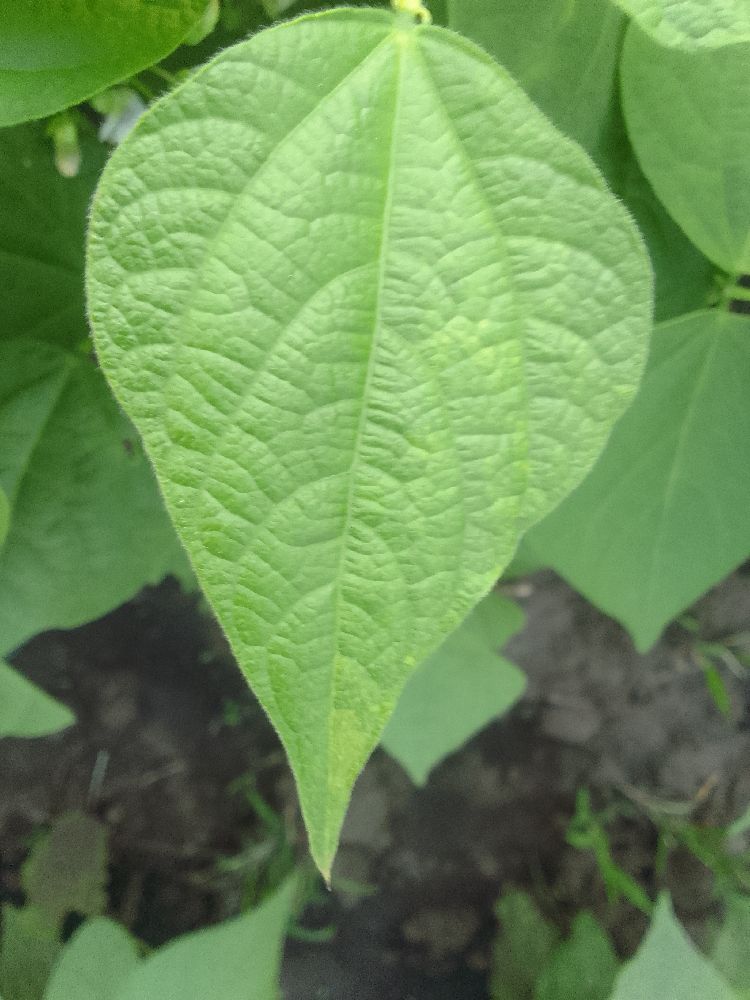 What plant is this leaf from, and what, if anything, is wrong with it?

common bean, healthy
